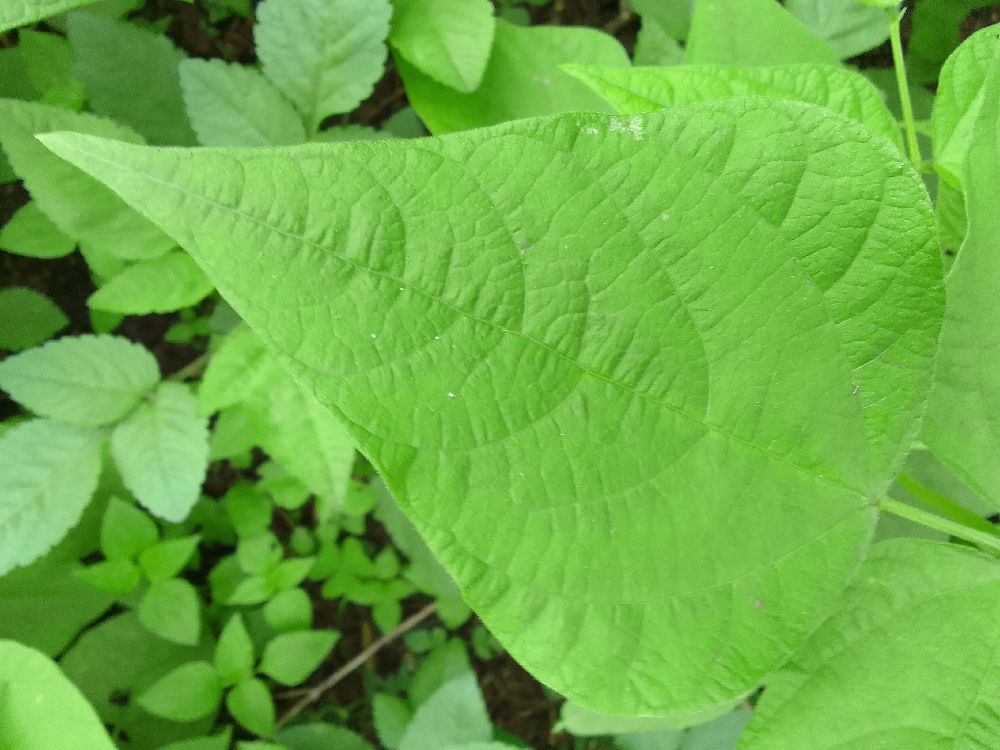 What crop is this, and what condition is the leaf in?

common bean, healthy
